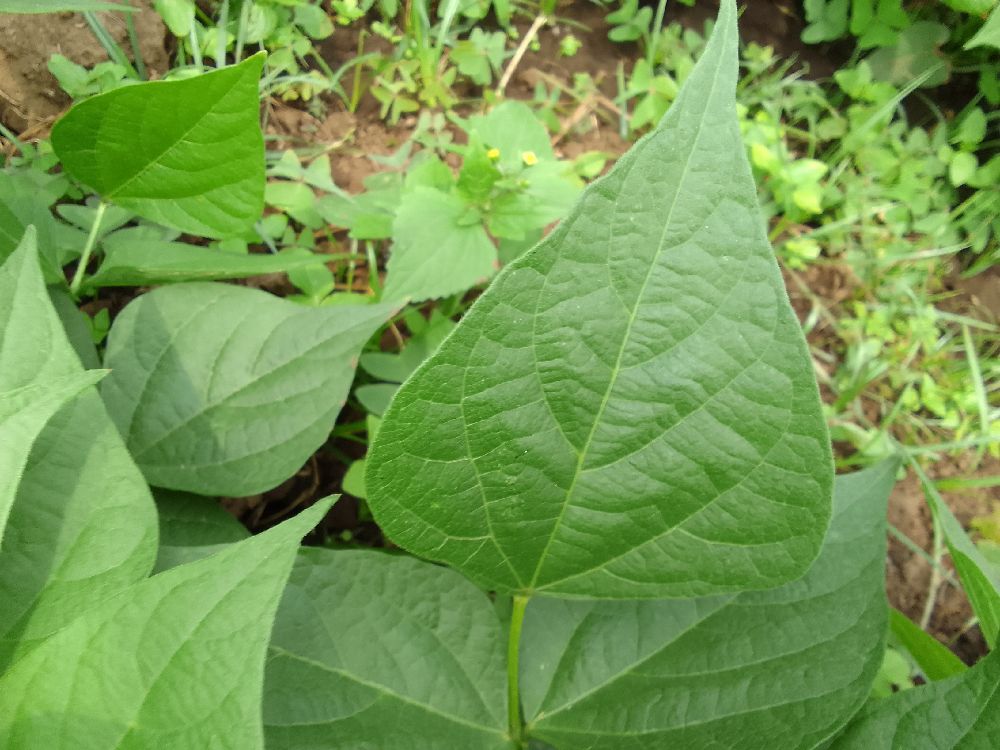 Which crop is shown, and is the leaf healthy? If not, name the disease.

common bean, healthy
